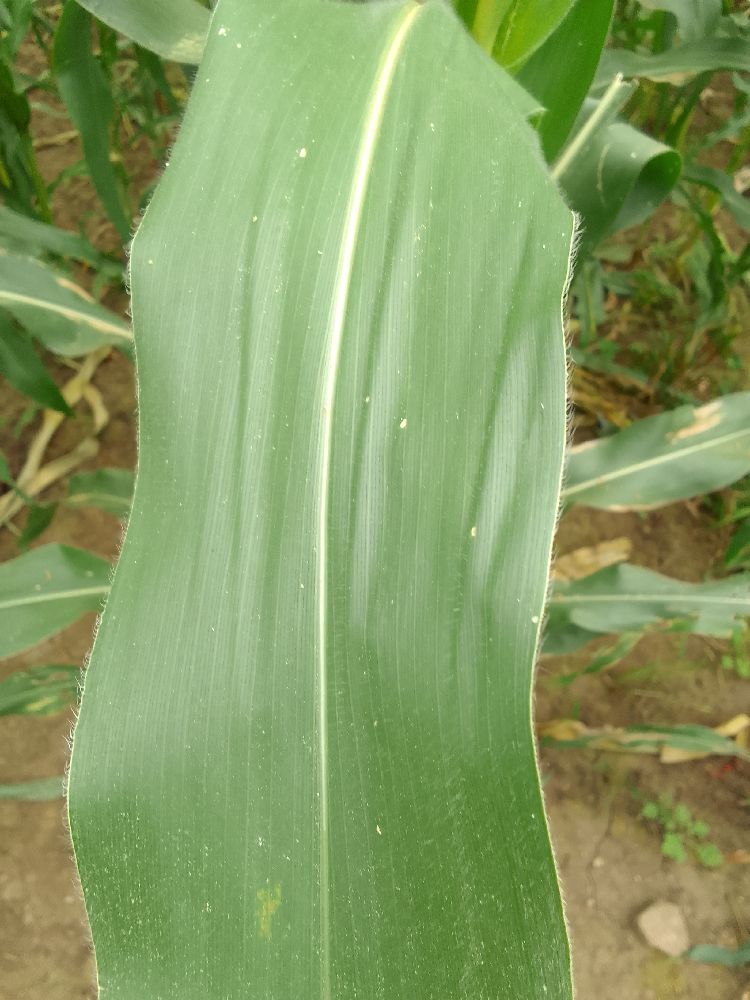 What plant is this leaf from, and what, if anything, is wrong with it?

maize, healthy
